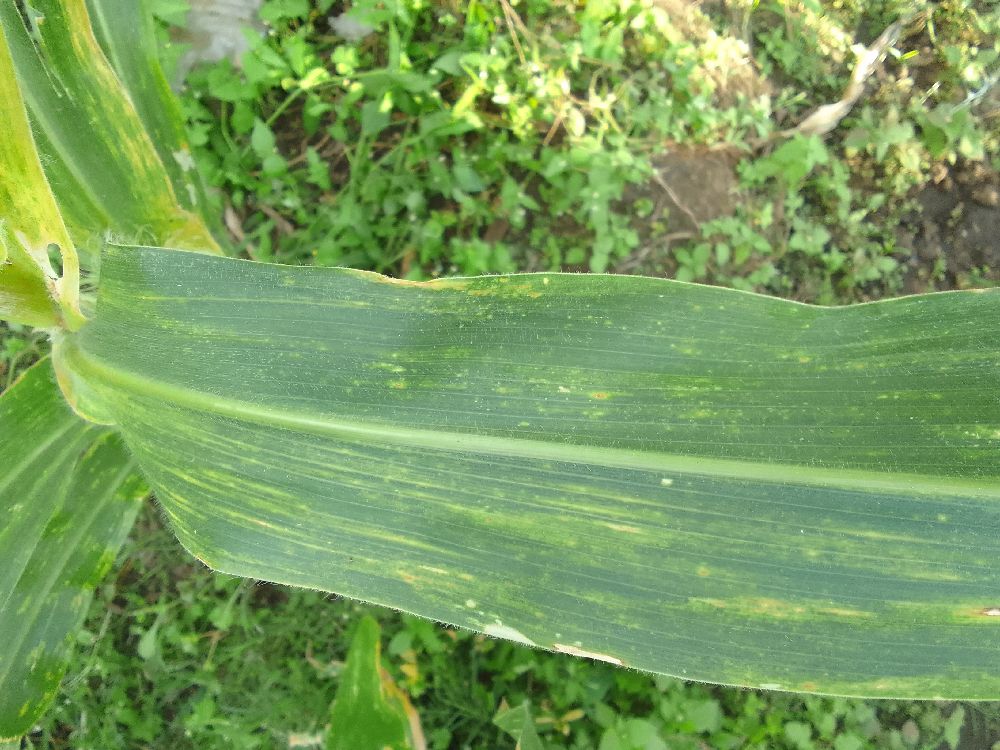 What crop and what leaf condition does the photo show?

maize, maize lethal necrosis
